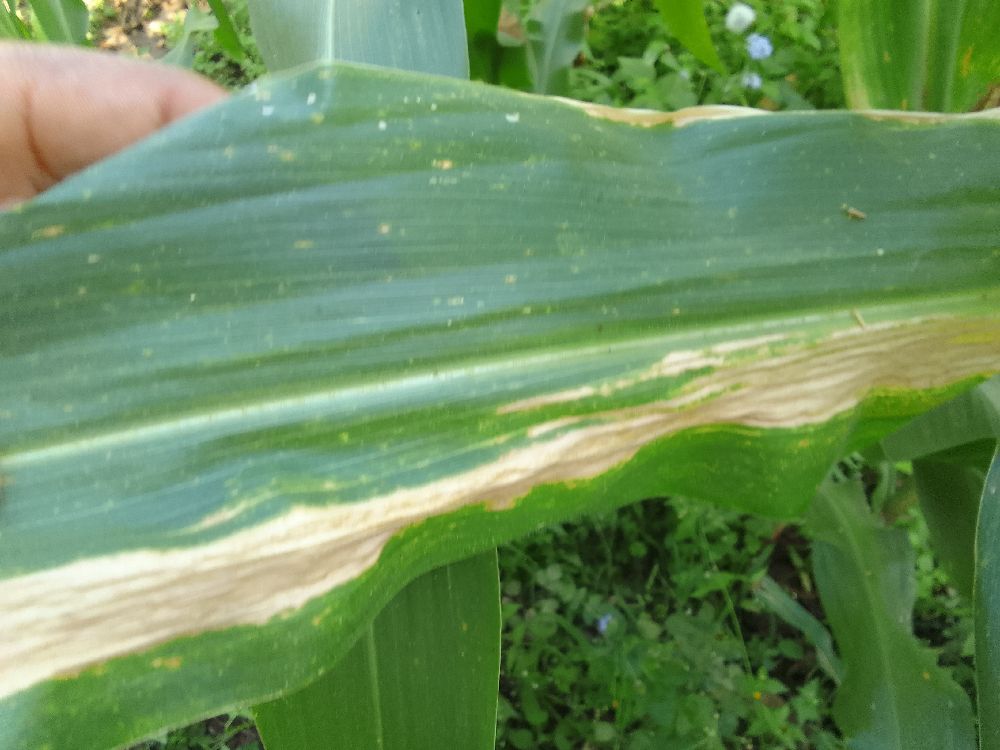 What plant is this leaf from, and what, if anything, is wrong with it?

maize, maize lethal necrosis
